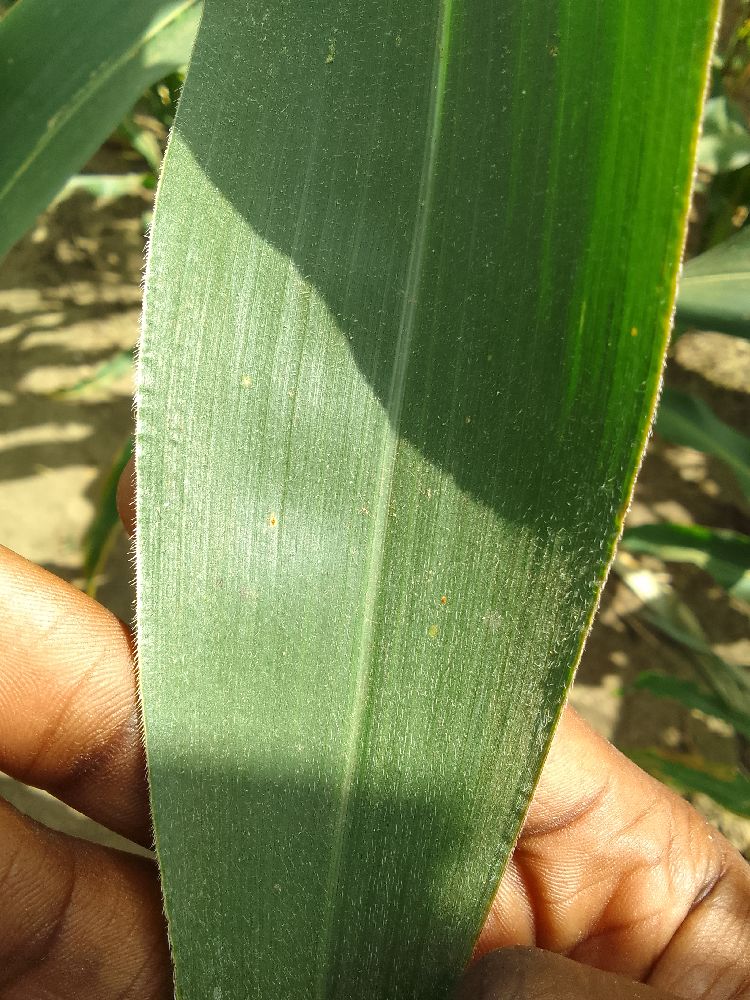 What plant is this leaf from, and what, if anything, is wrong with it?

maize, healthy
